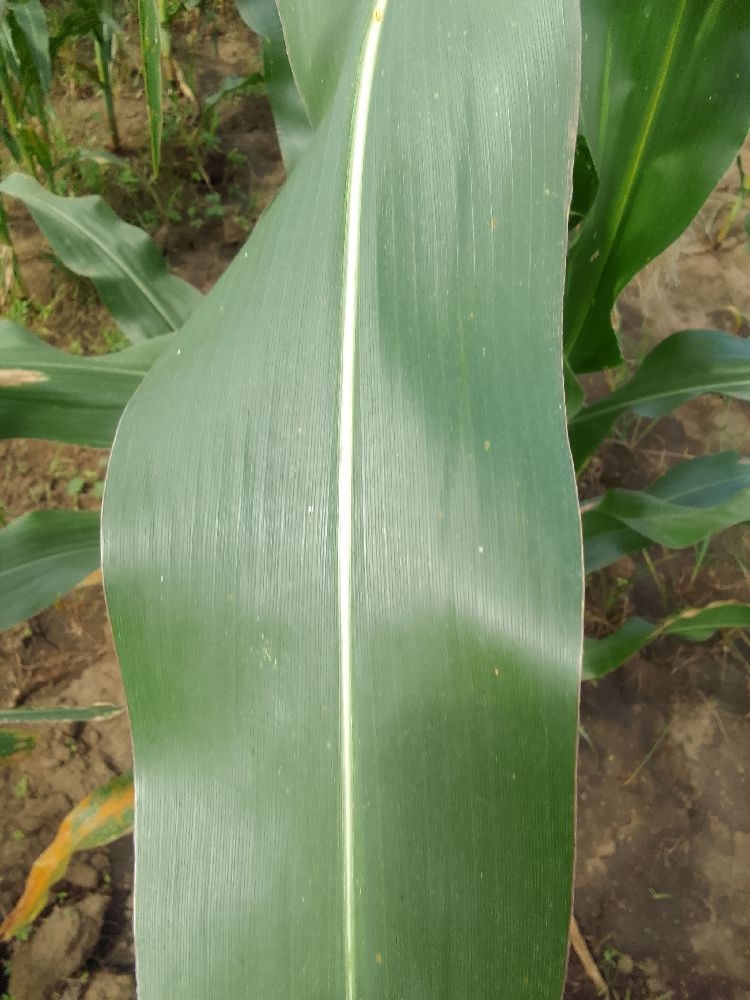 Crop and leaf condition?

maize, healthy
